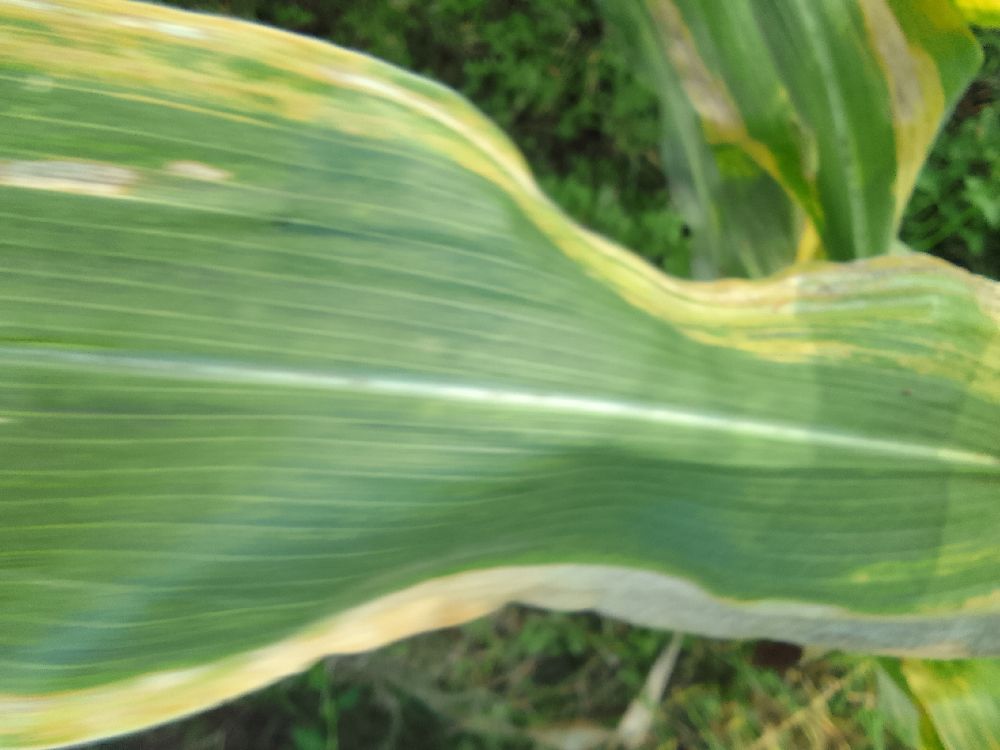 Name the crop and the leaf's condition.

maize, maize lethal necrosis
